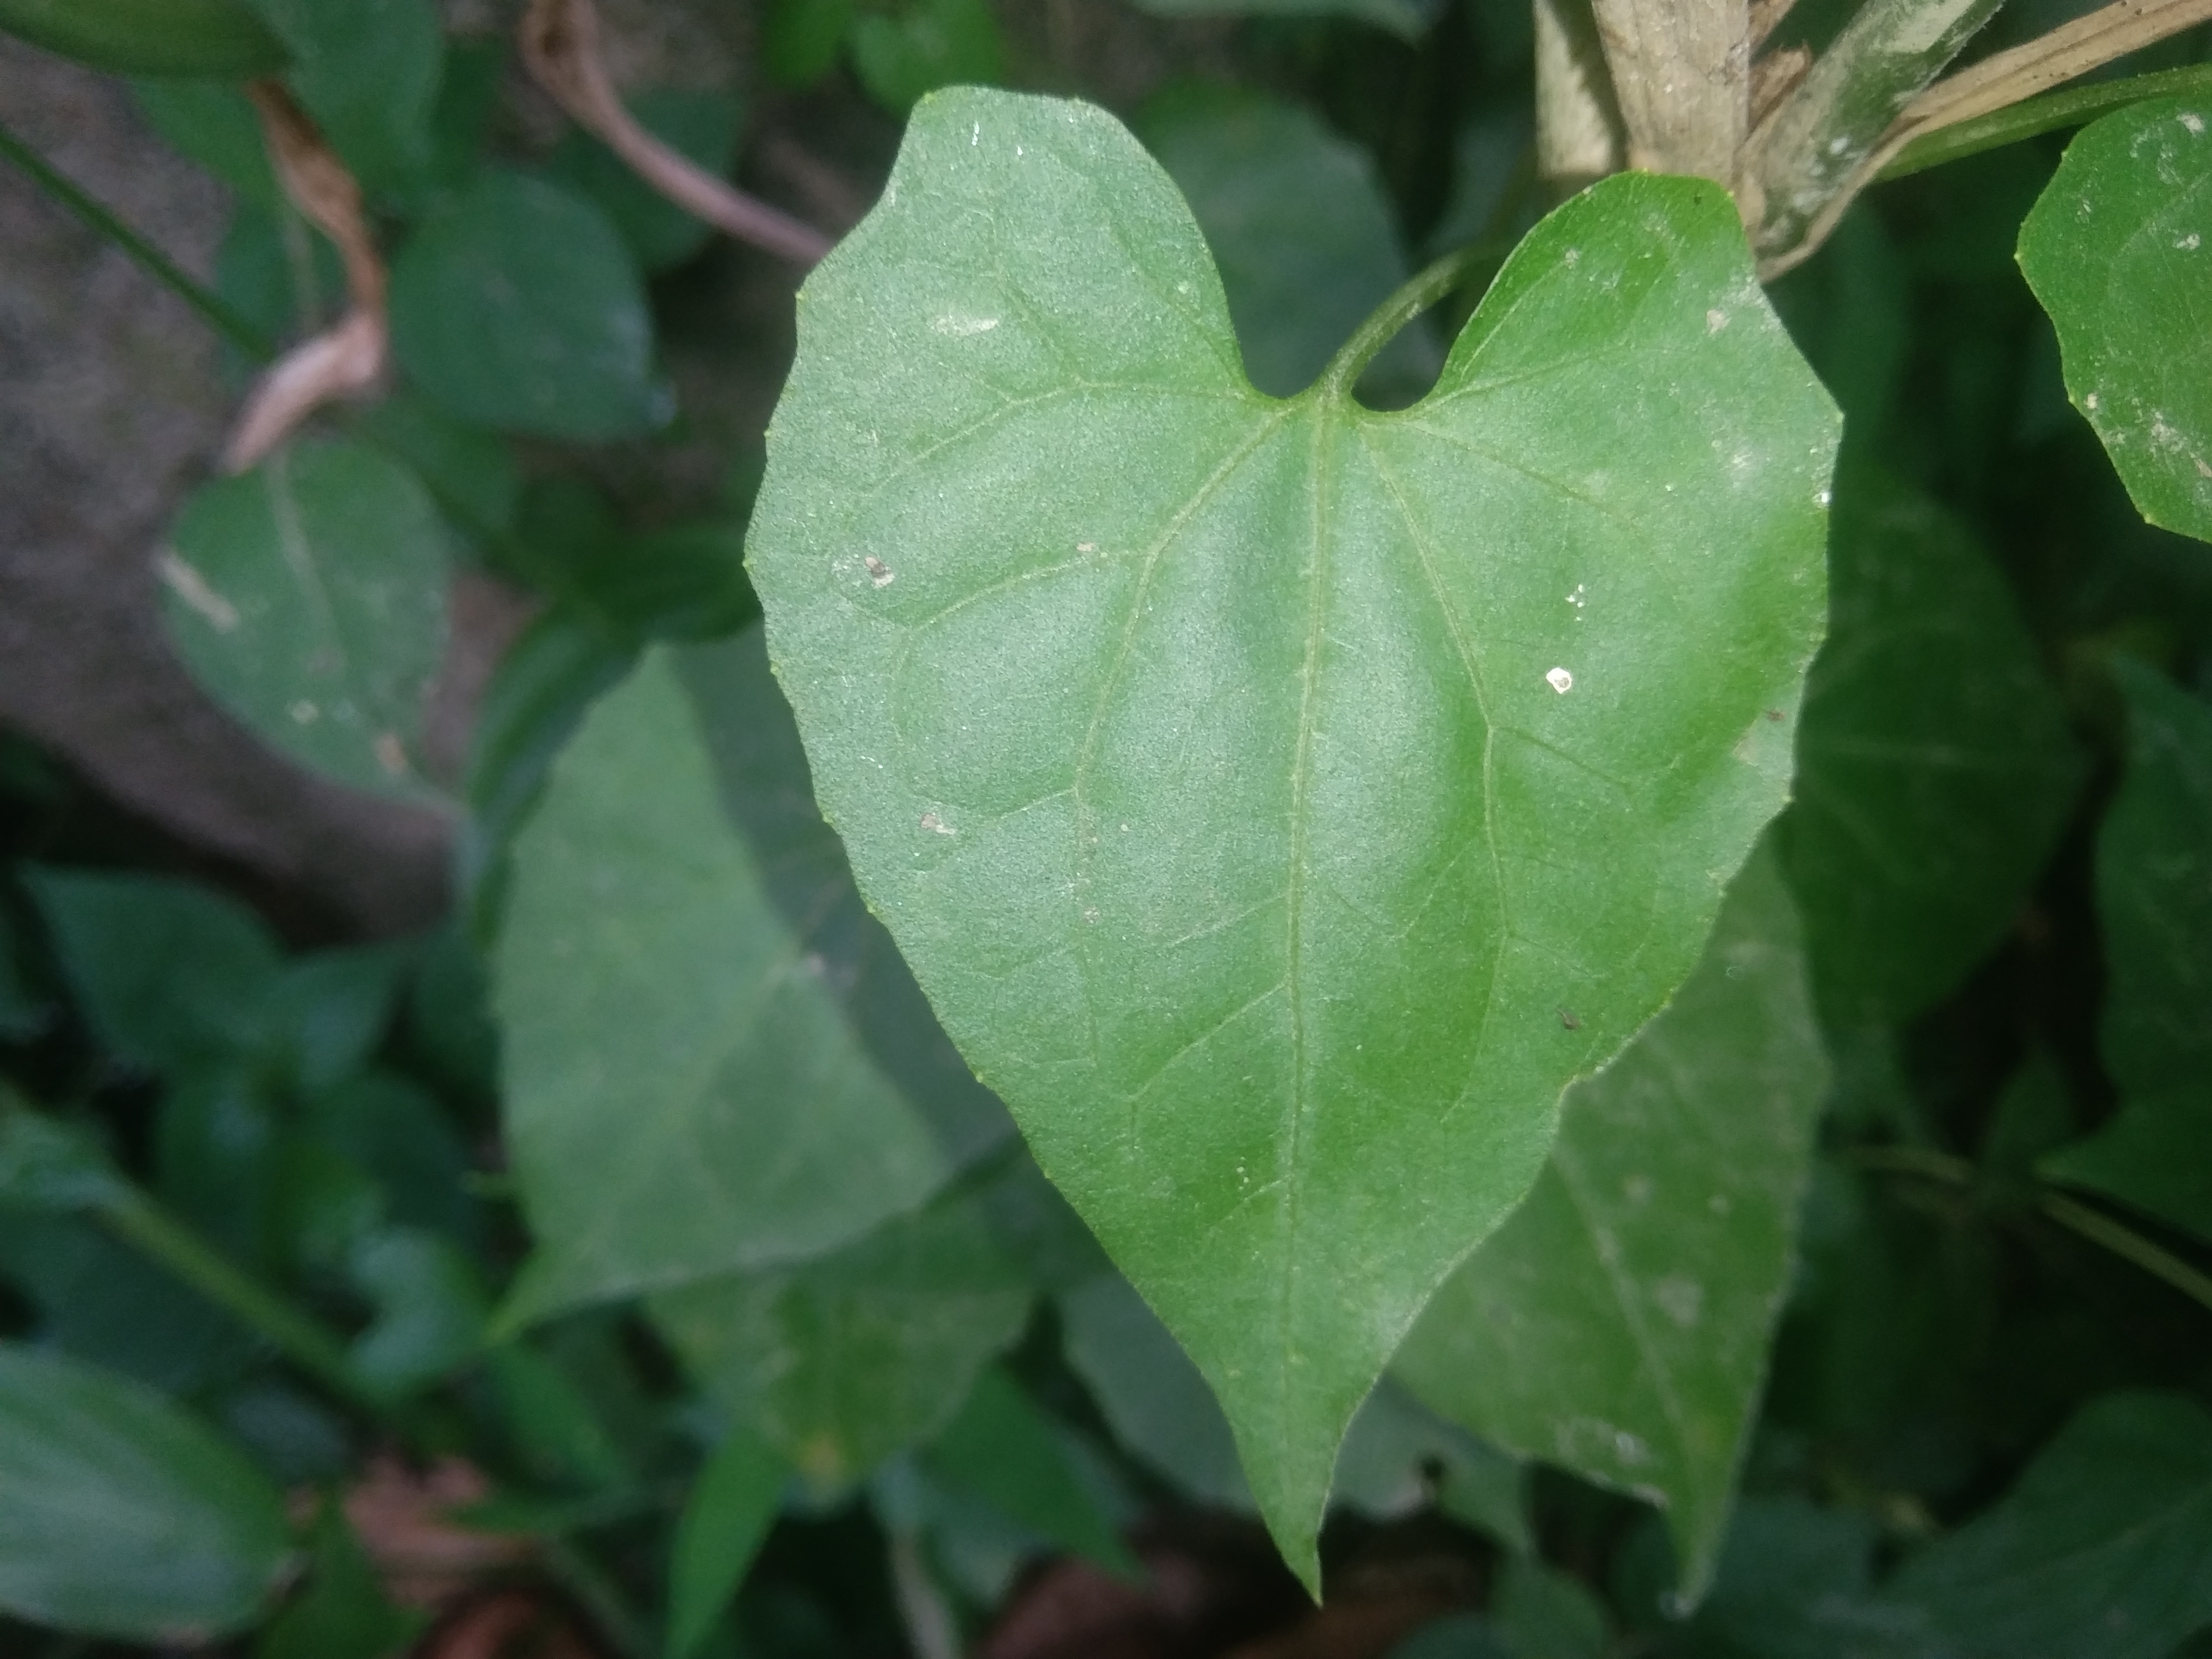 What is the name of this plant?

bitter vine
